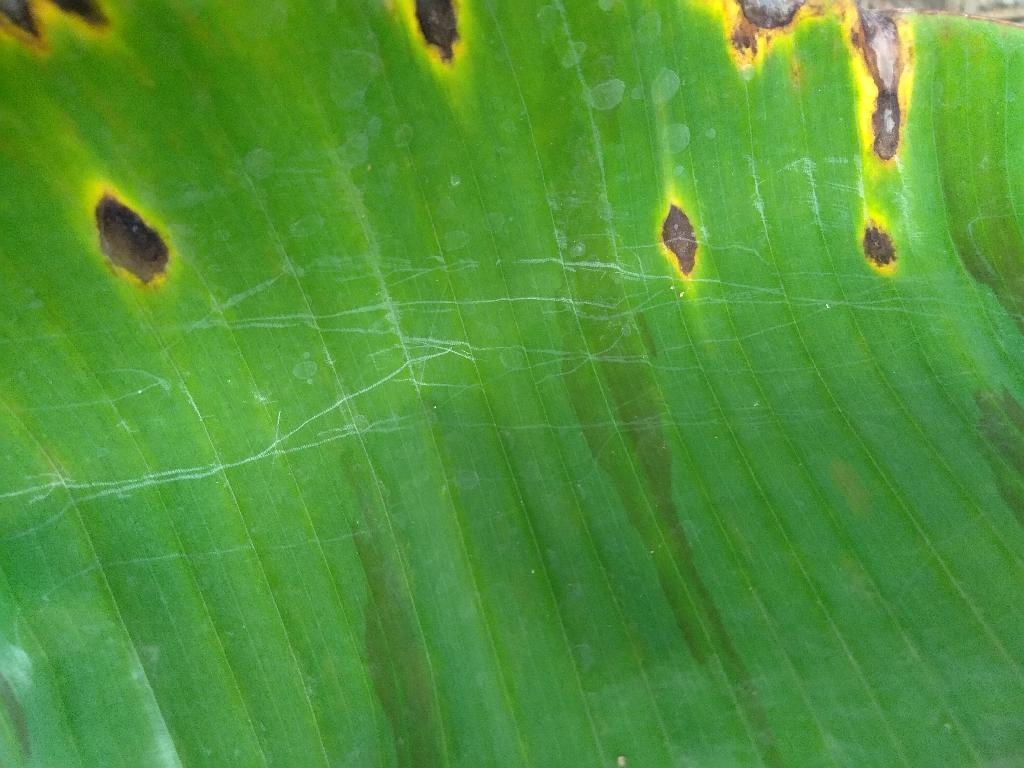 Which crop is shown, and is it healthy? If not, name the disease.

banana, black sigatoka
